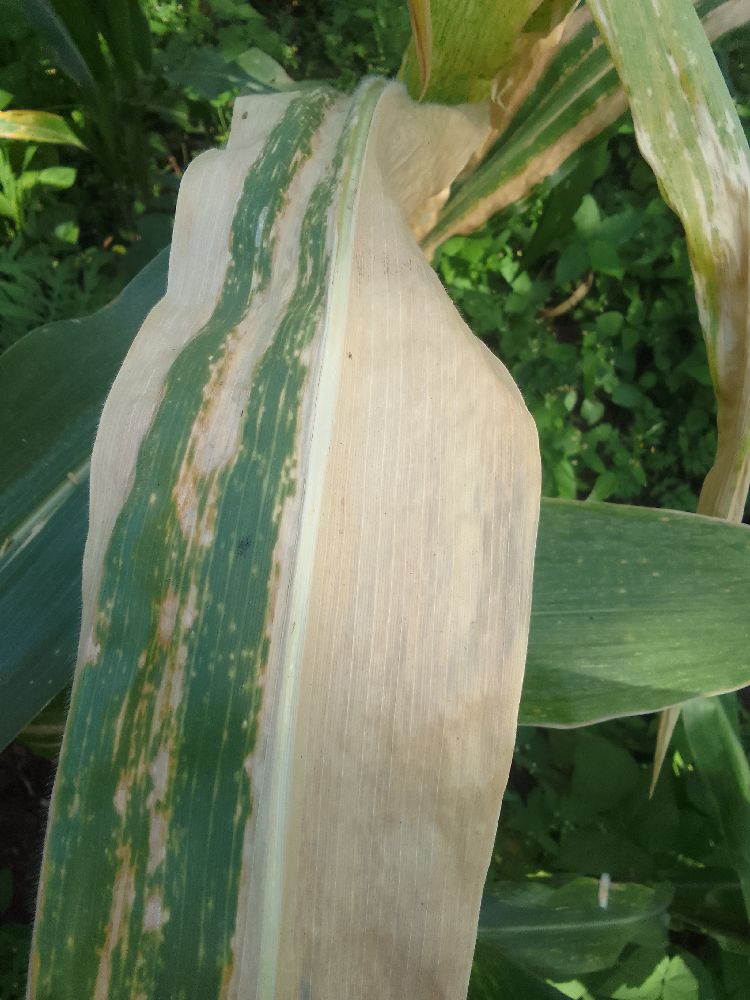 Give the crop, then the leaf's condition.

maize, maize lethal necrosis
